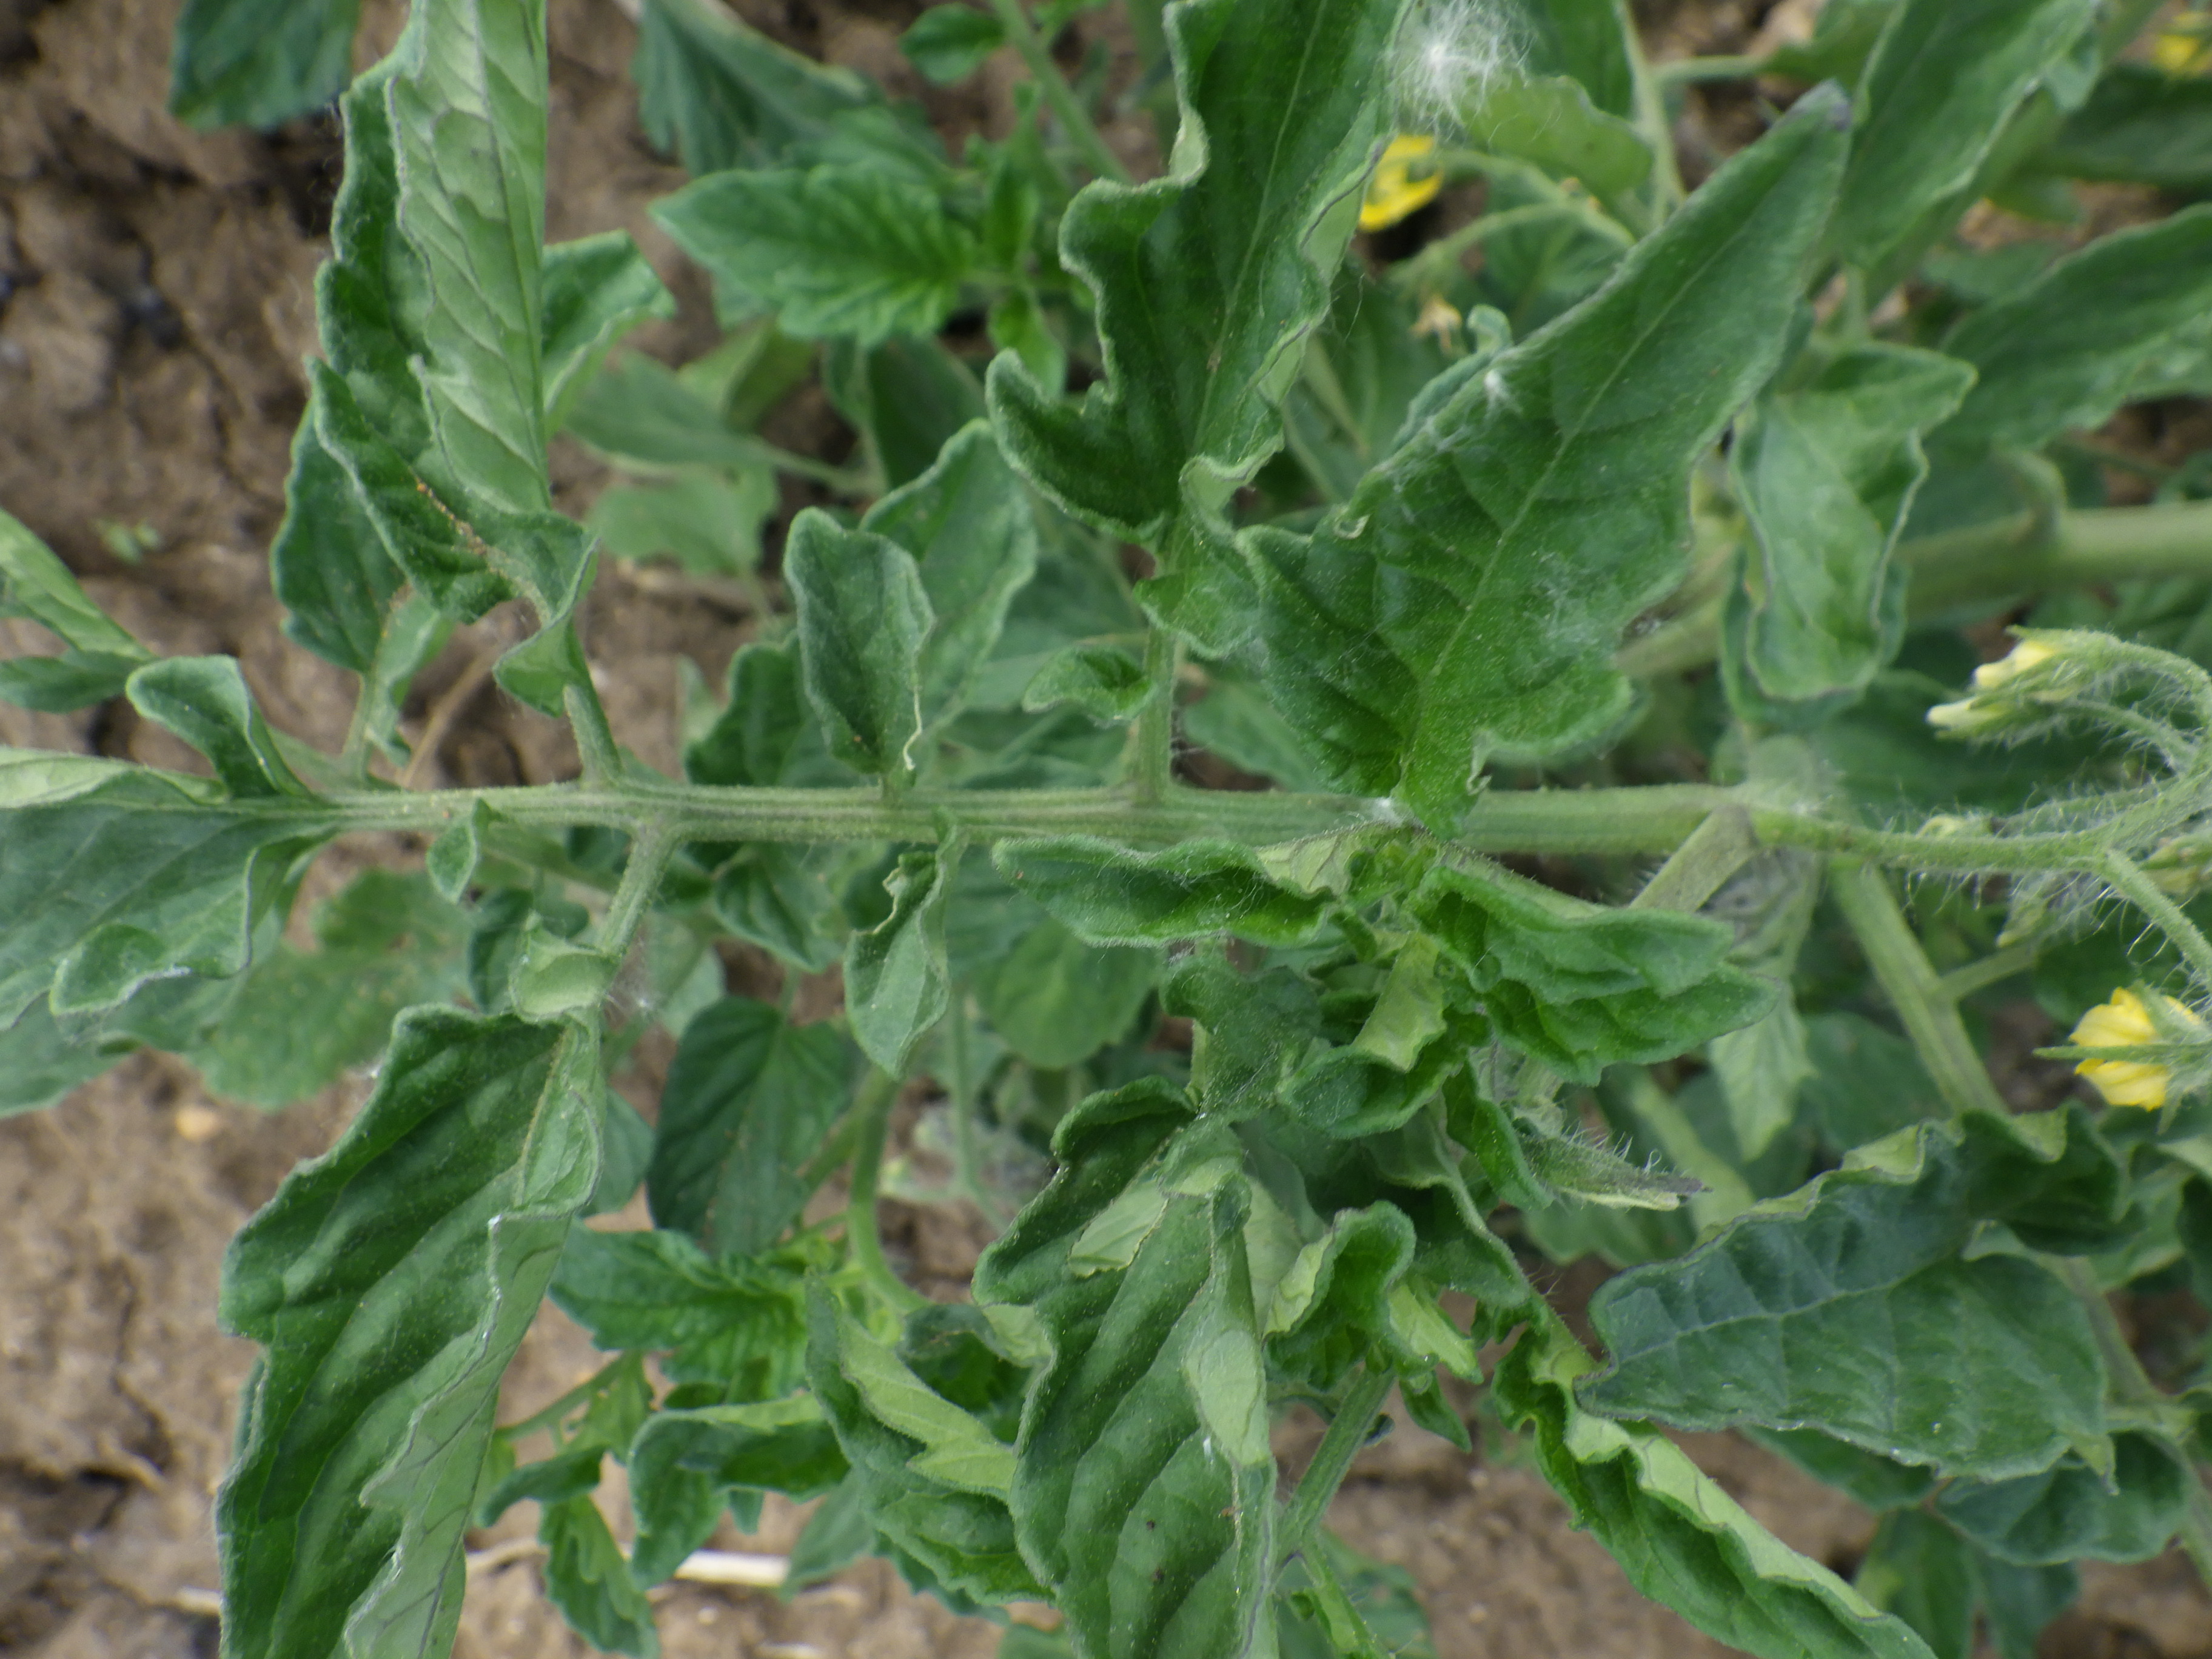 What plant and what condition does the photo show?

tomato, phytophagous, water stress
